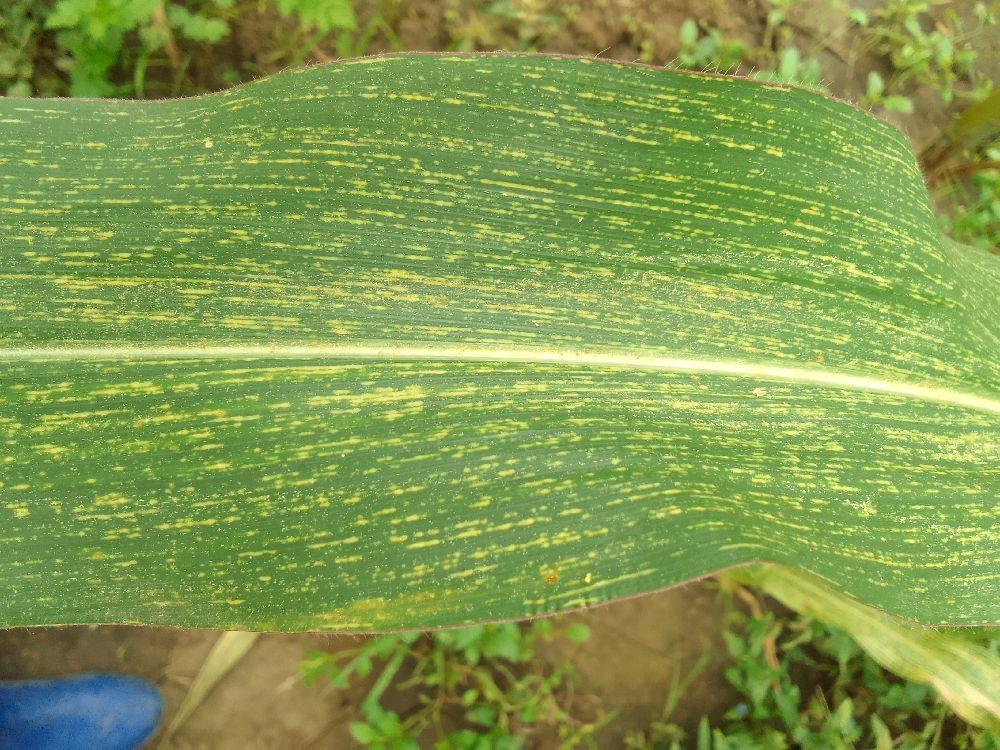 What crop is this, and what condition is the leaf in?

maize, maize streak virus
